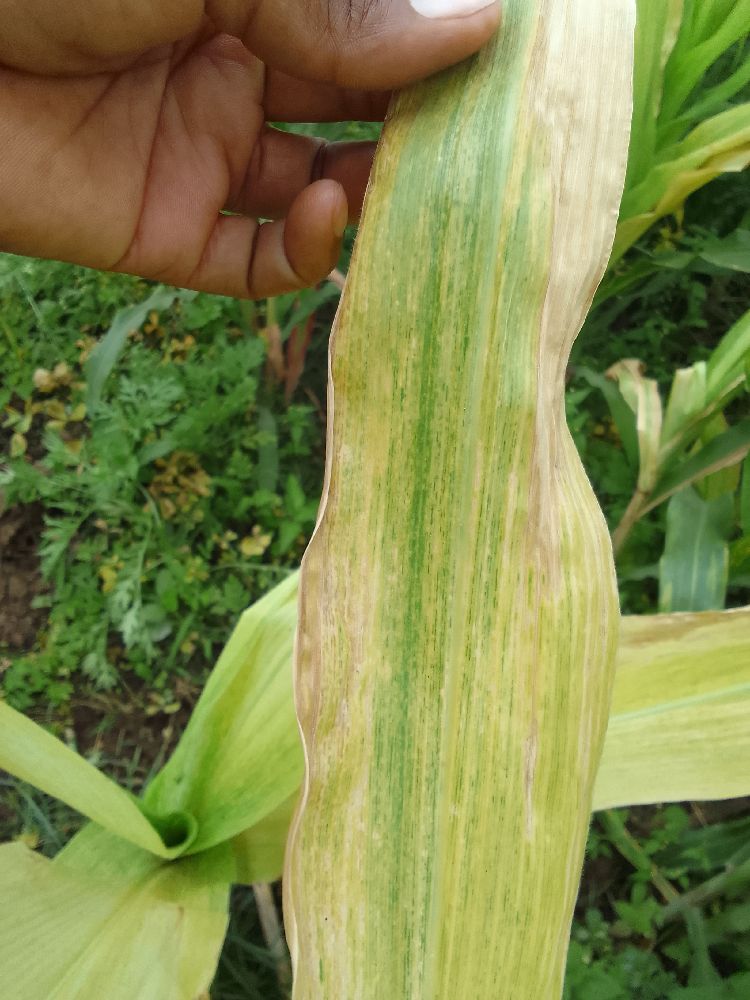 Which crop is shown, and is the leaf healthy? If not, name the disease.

maize, maize lethal necrosis
